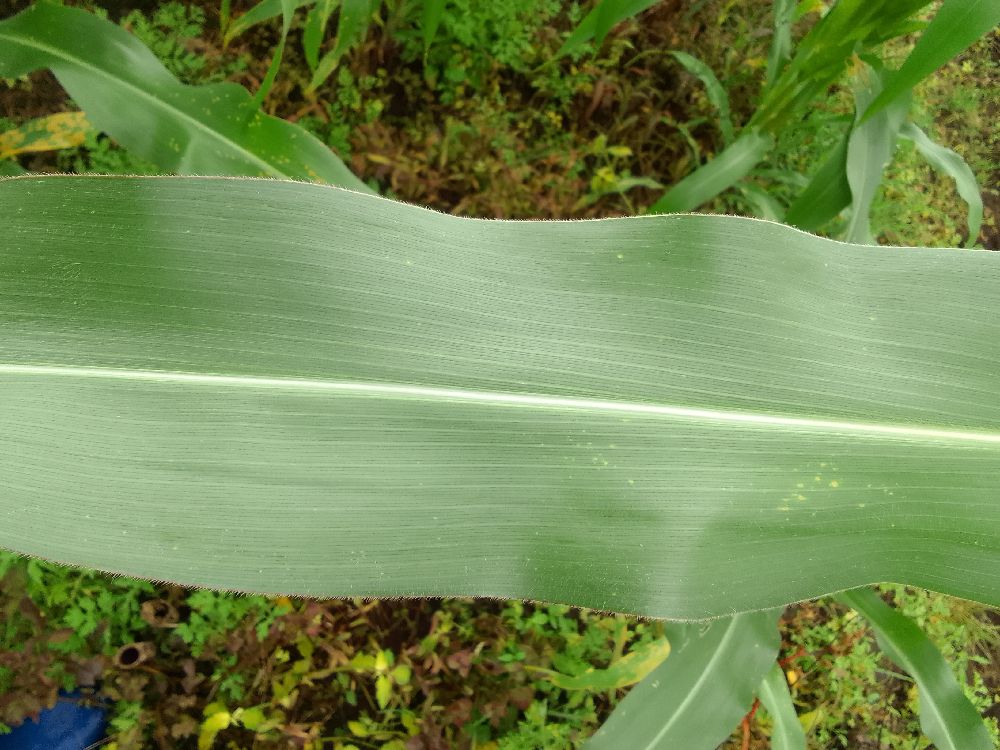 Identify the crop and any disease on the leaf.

maize, healthy
